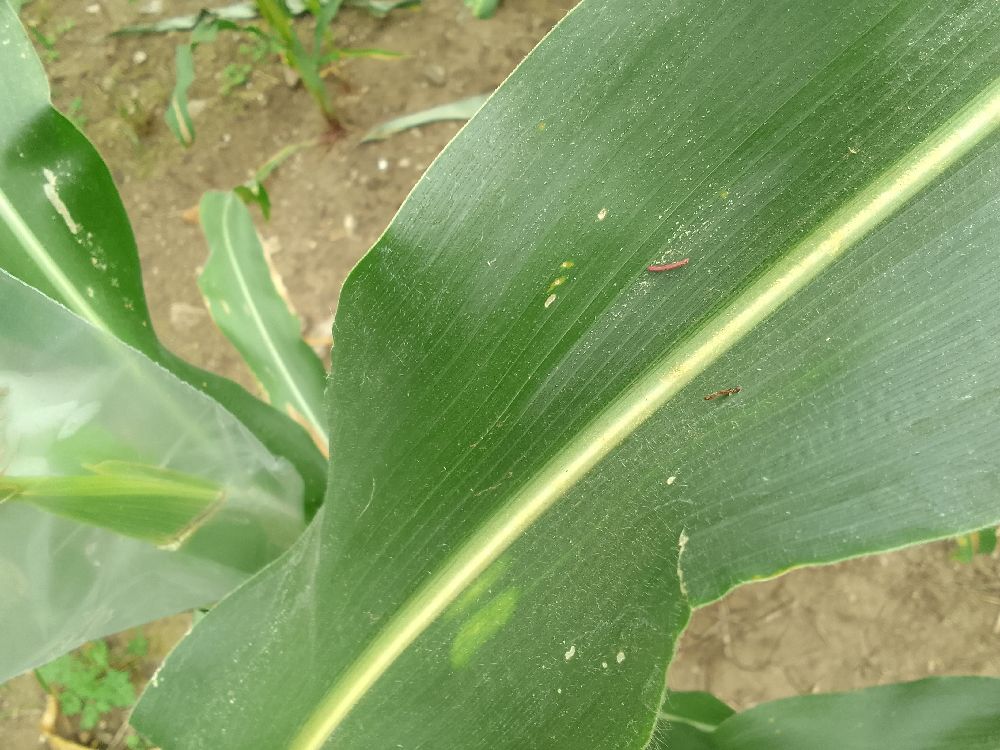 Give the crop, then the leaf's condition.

maize, healthy
